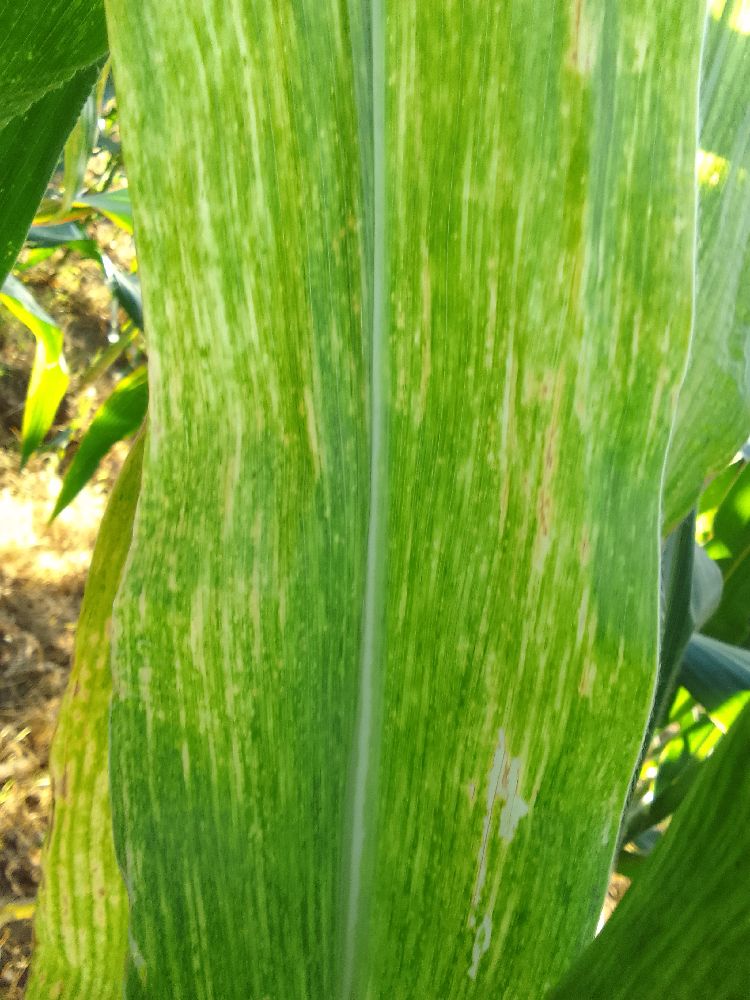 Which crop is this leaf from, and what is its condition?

maize, maize lethal necrosis
